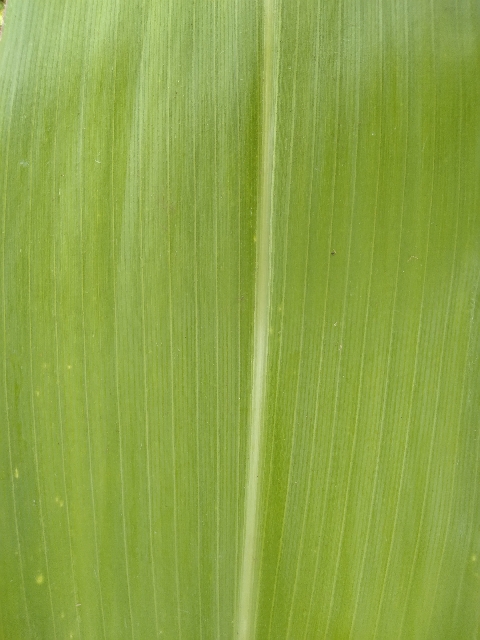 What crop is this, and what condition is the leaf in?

maize, healthy
